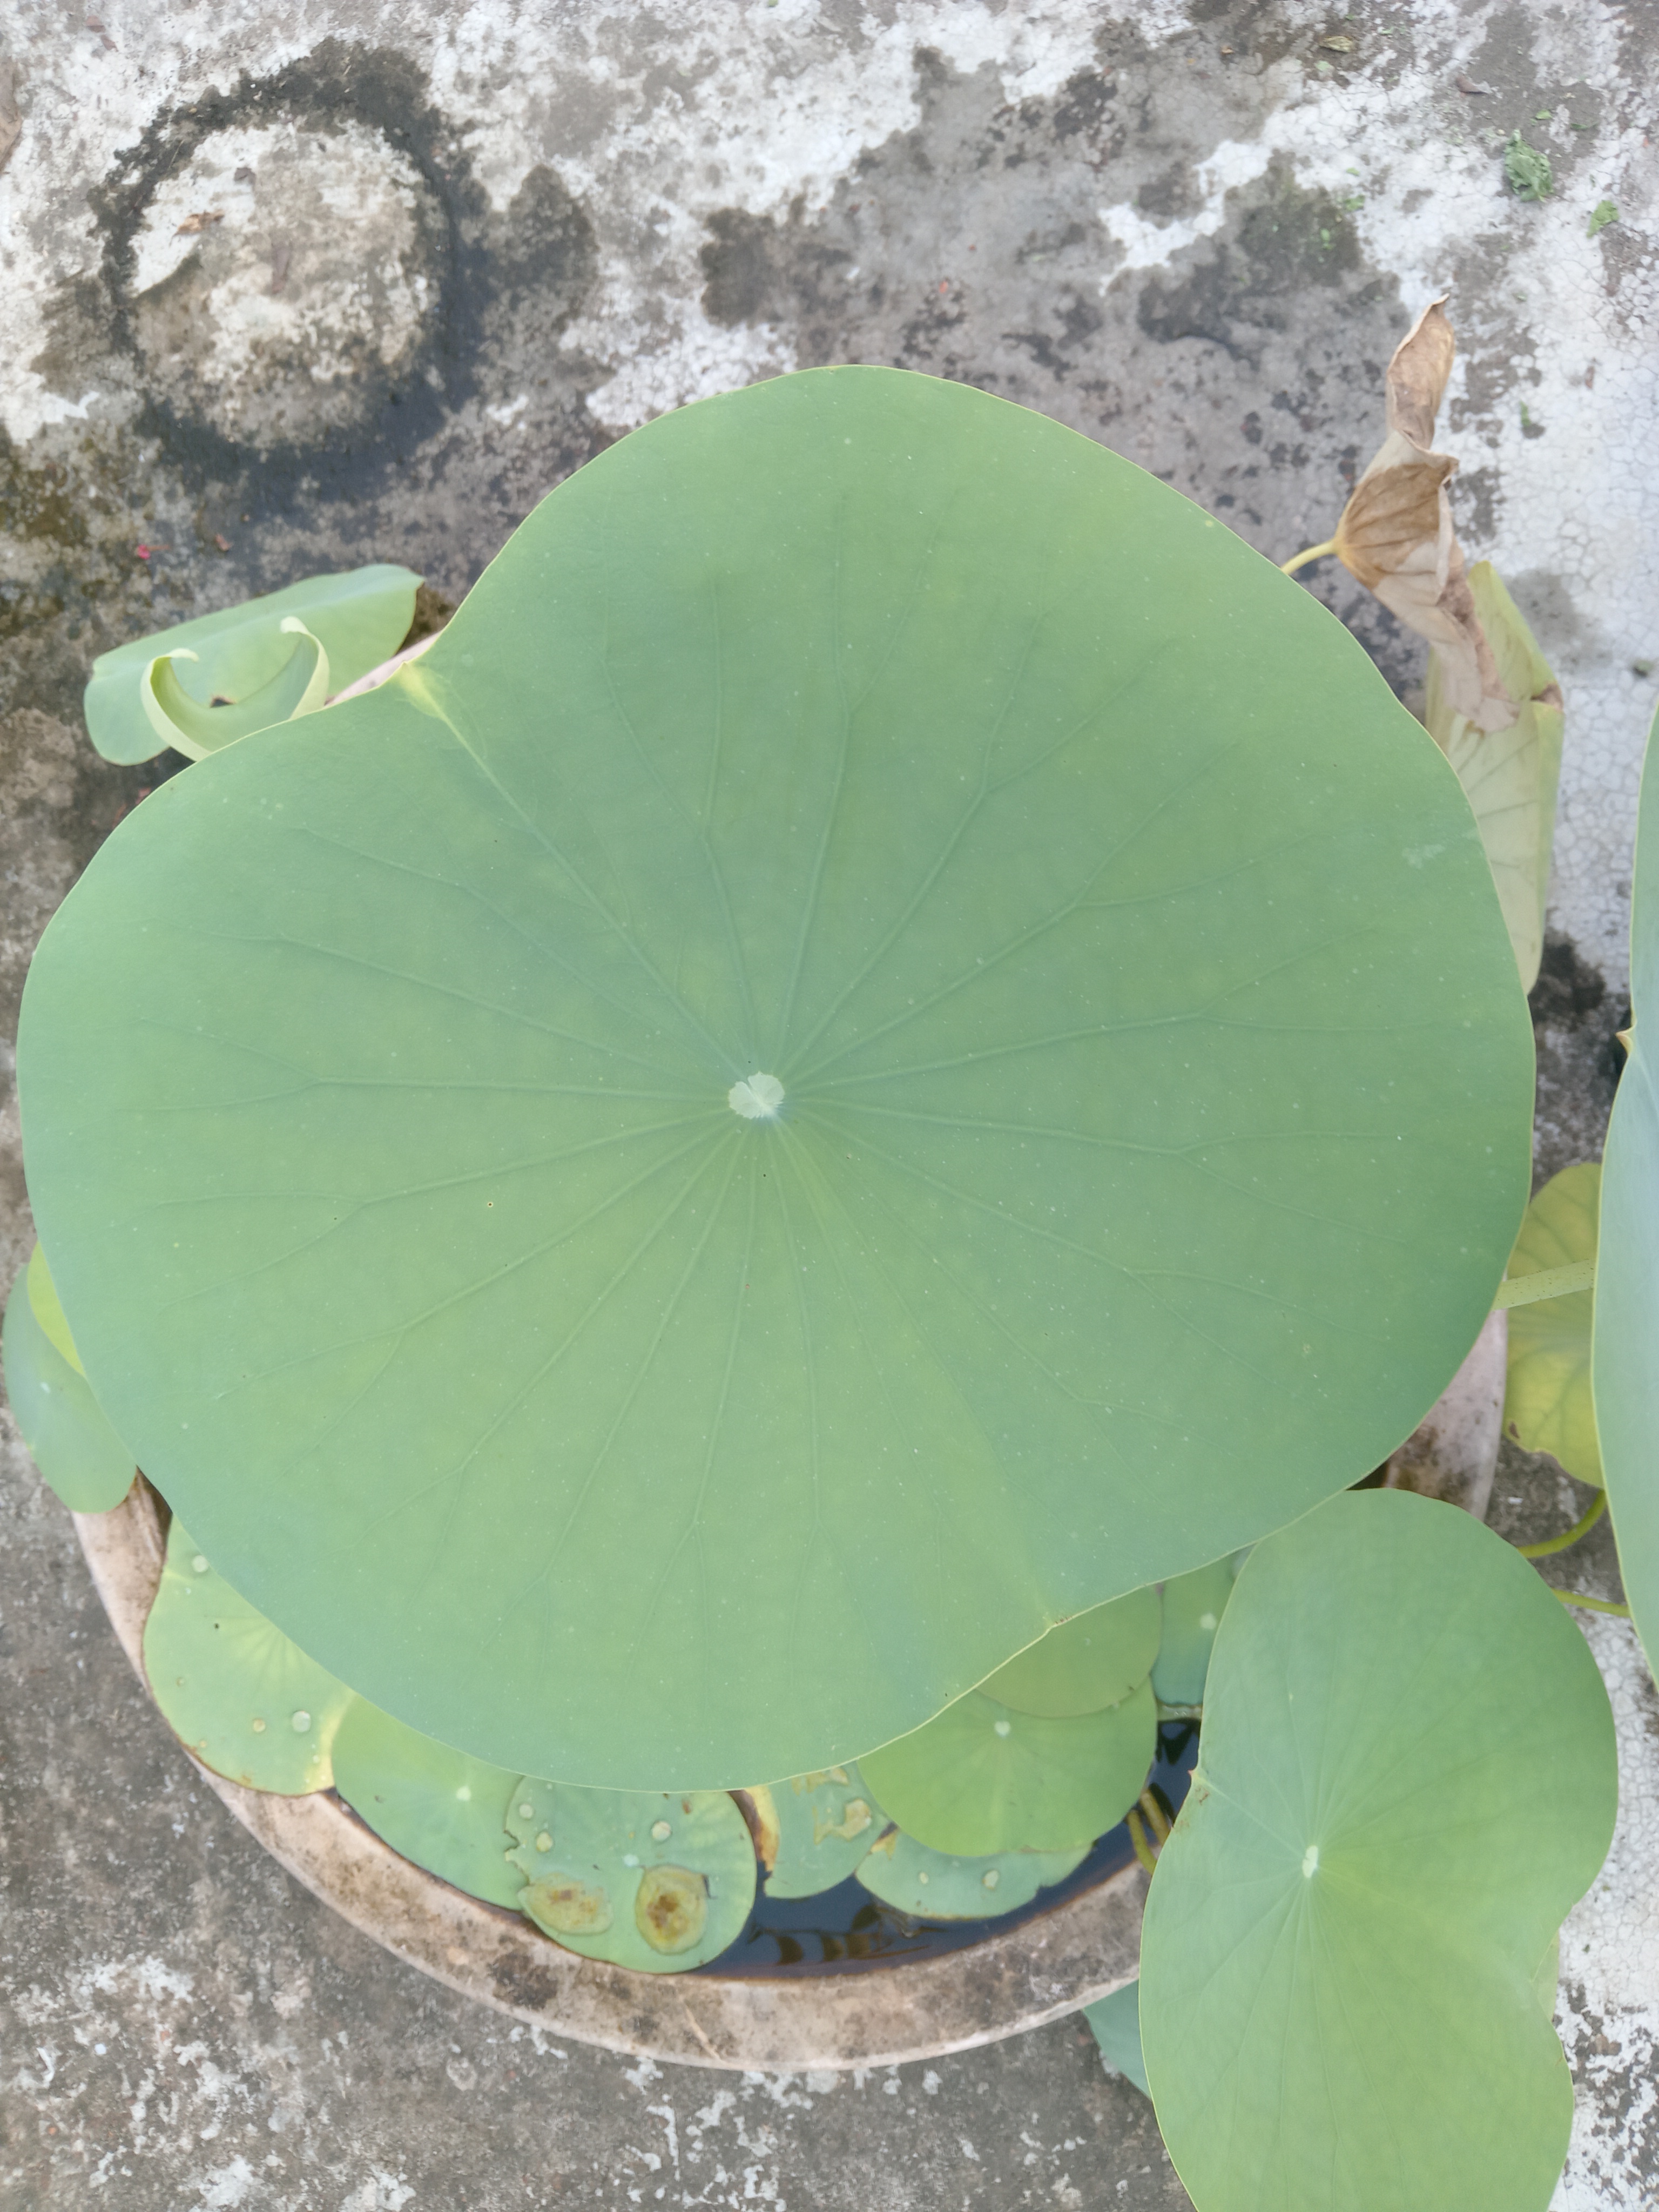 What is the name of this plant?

lotus
